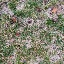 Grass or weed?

grass
